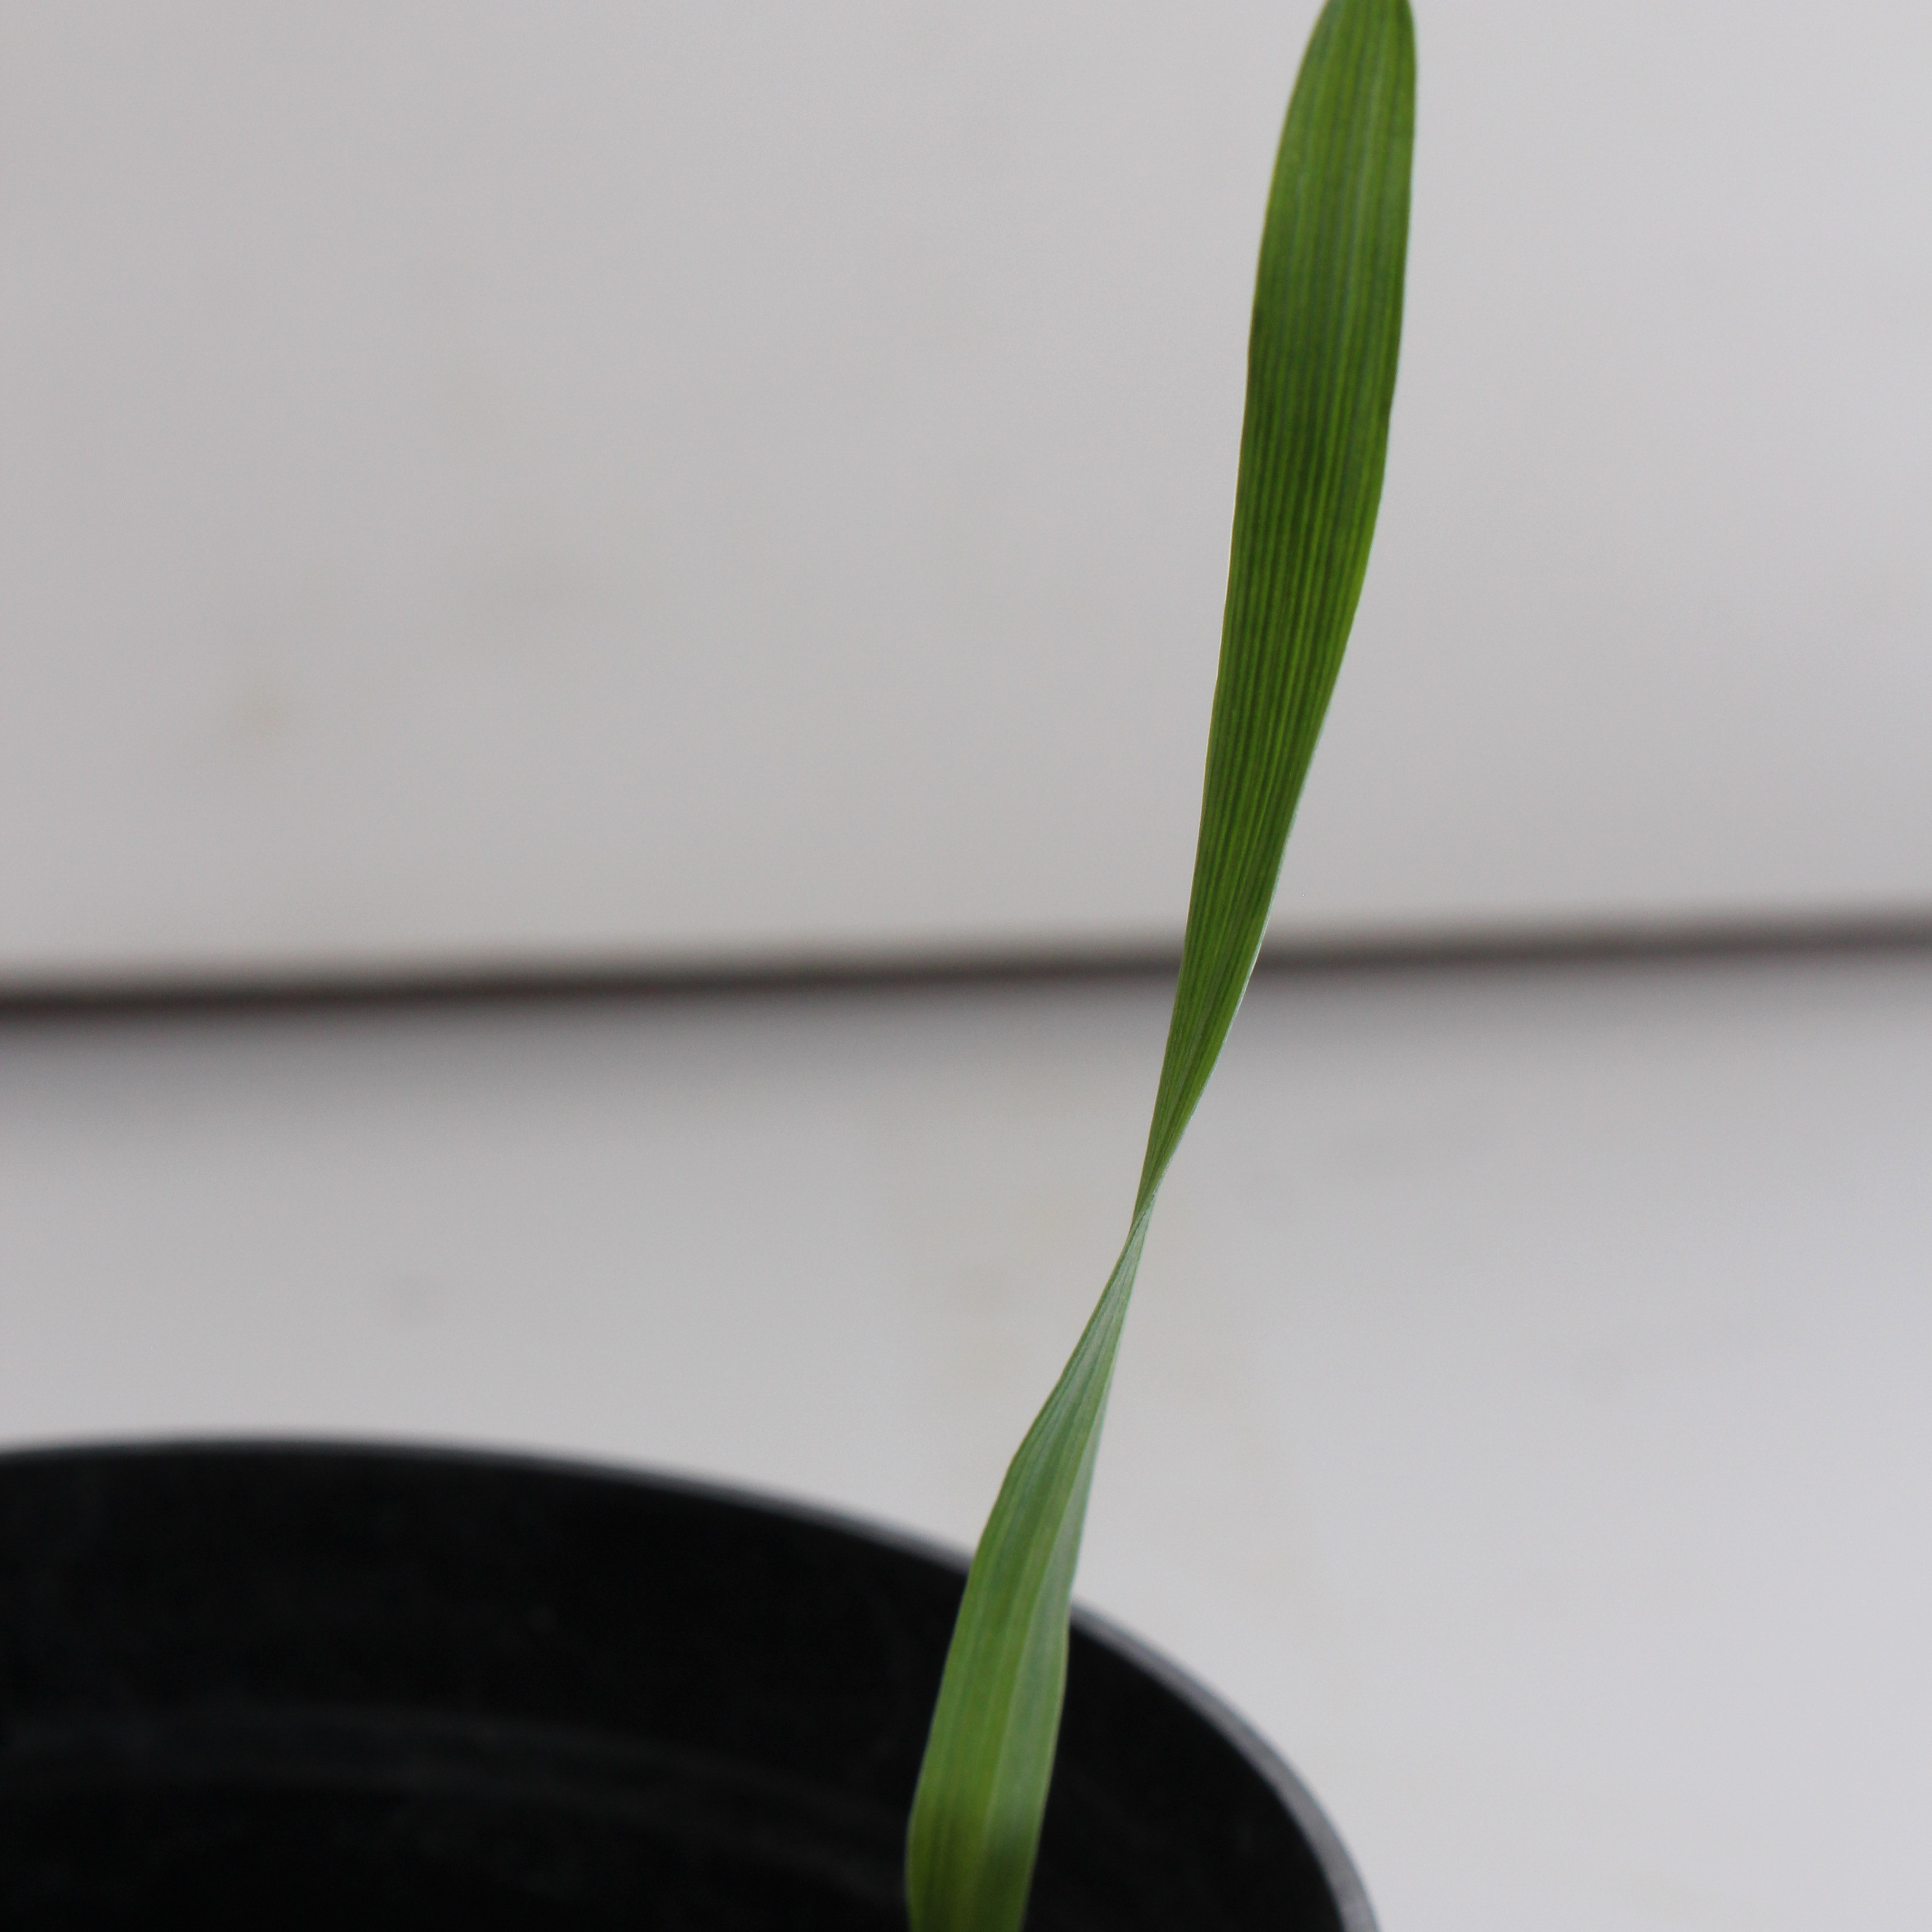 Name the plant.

Avena sterilis
